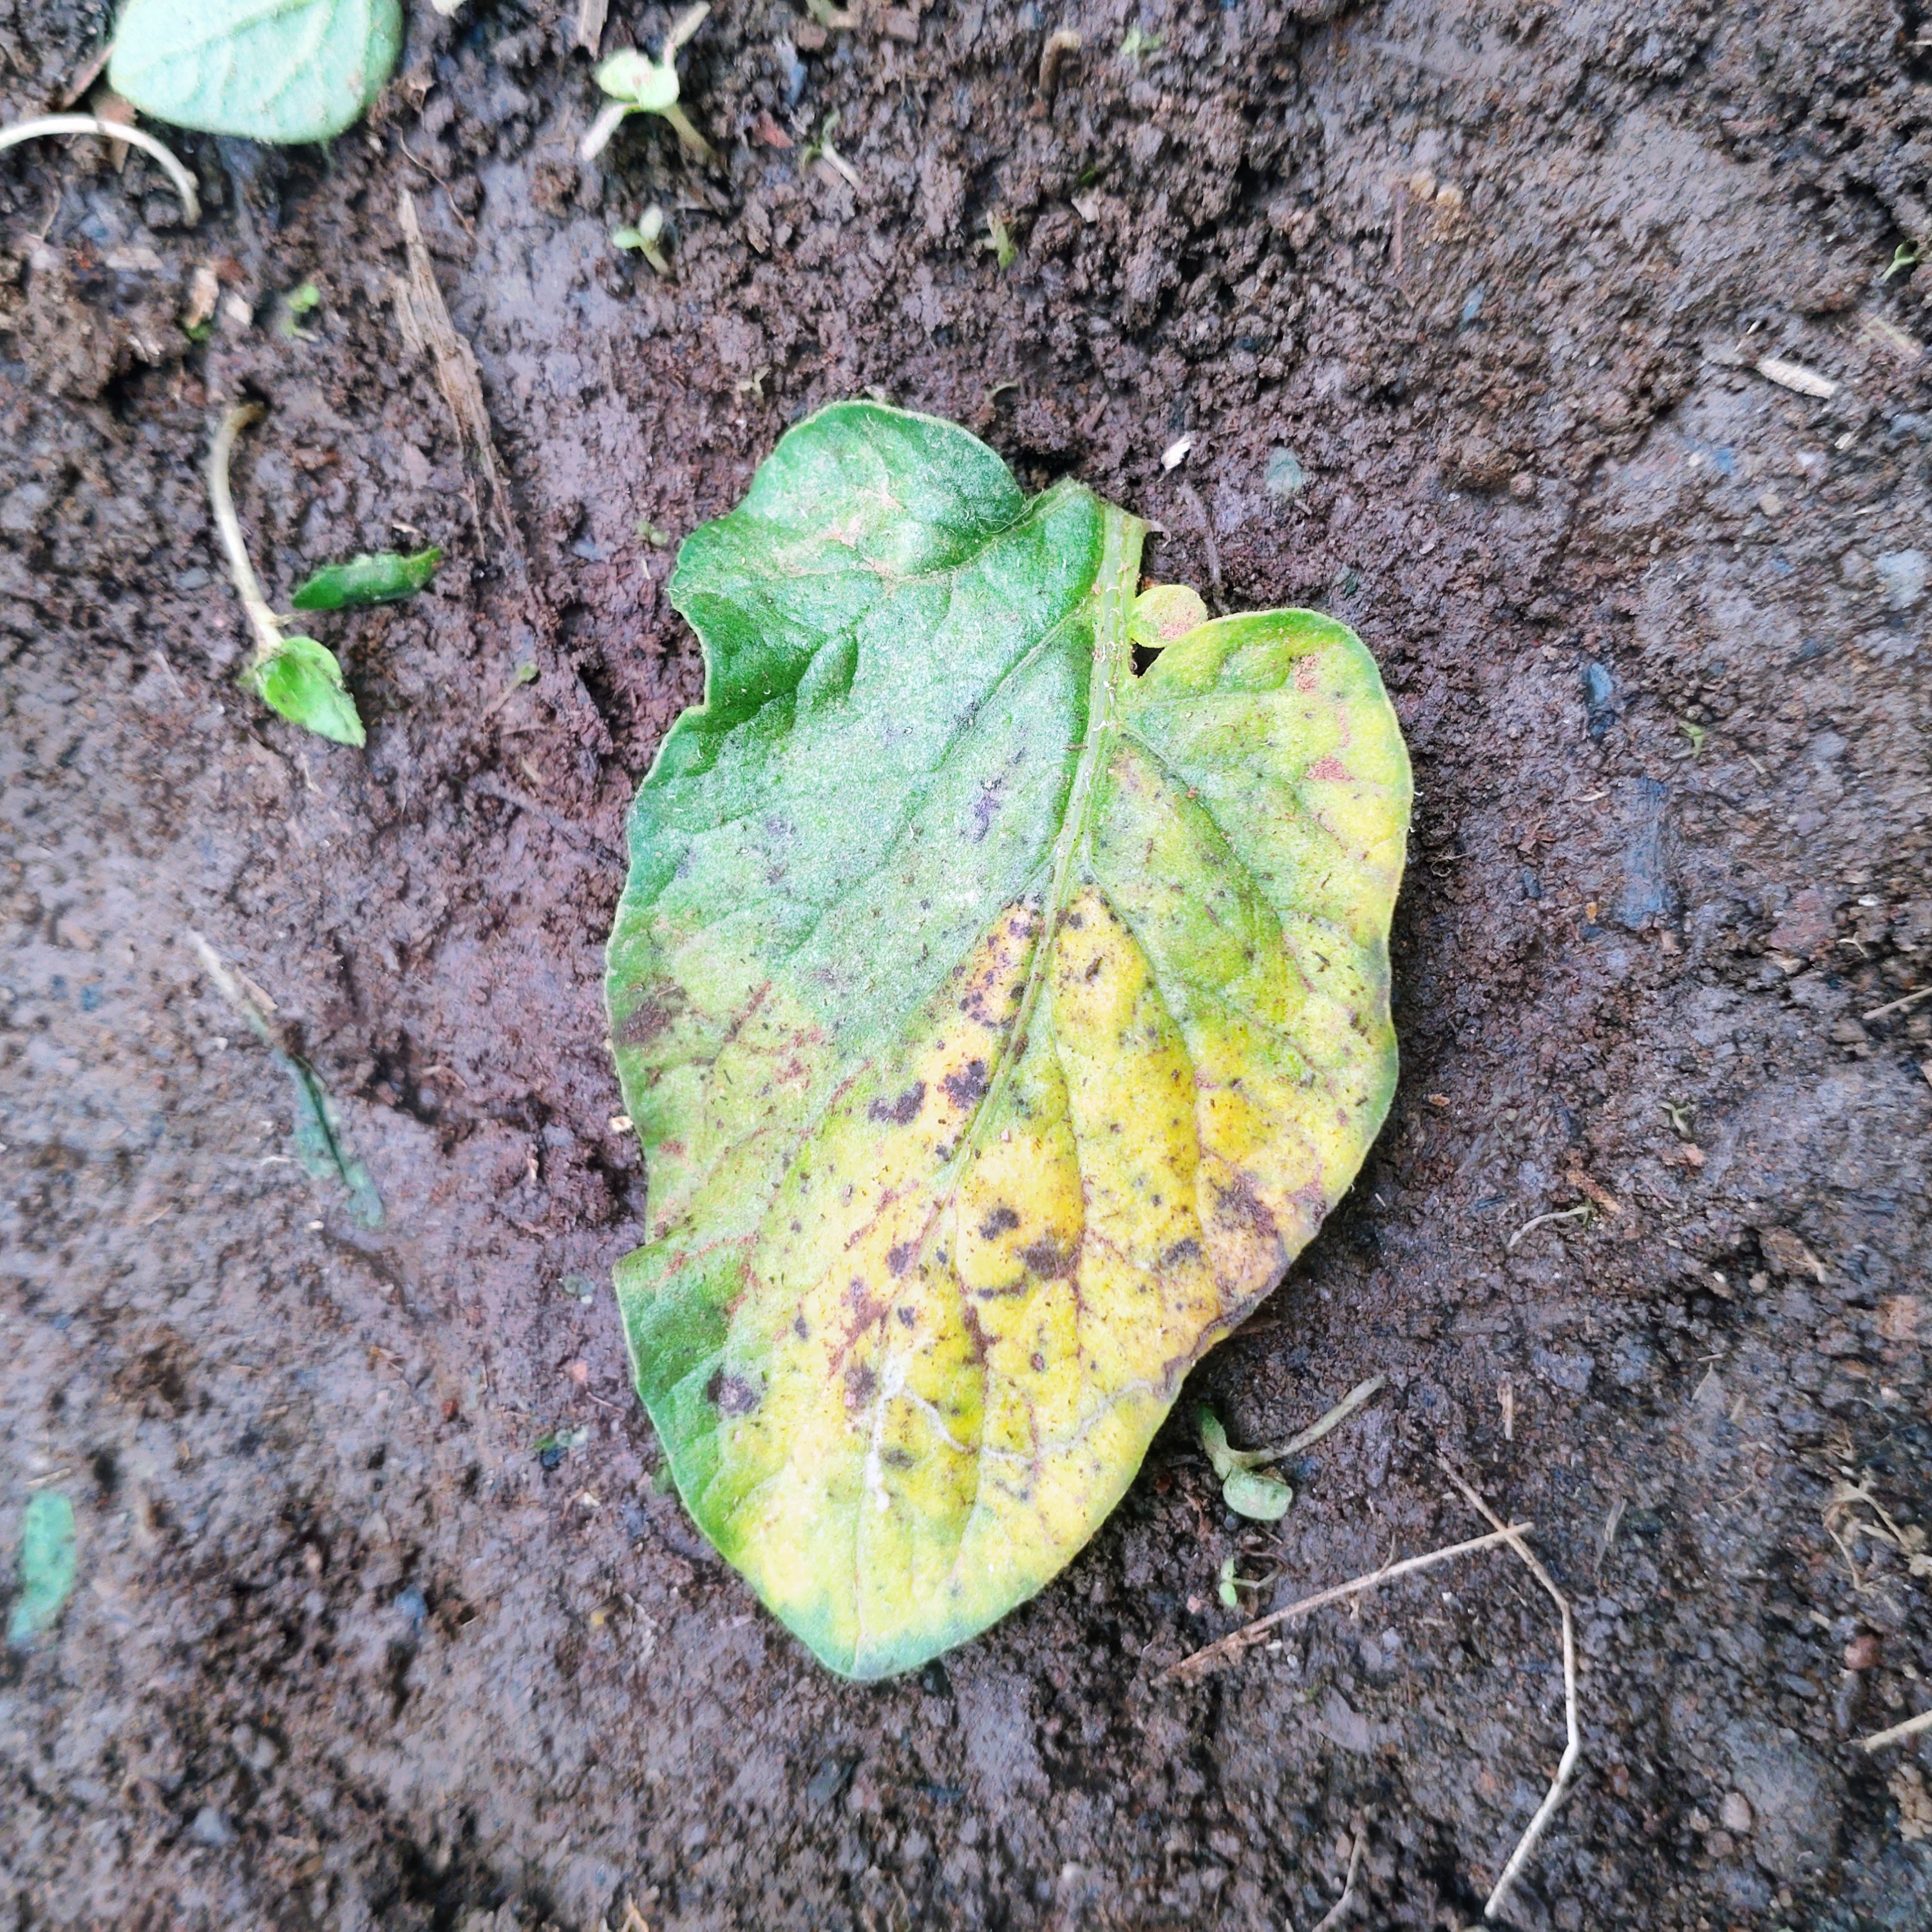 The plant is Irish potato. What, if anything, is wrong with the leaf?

late blight
